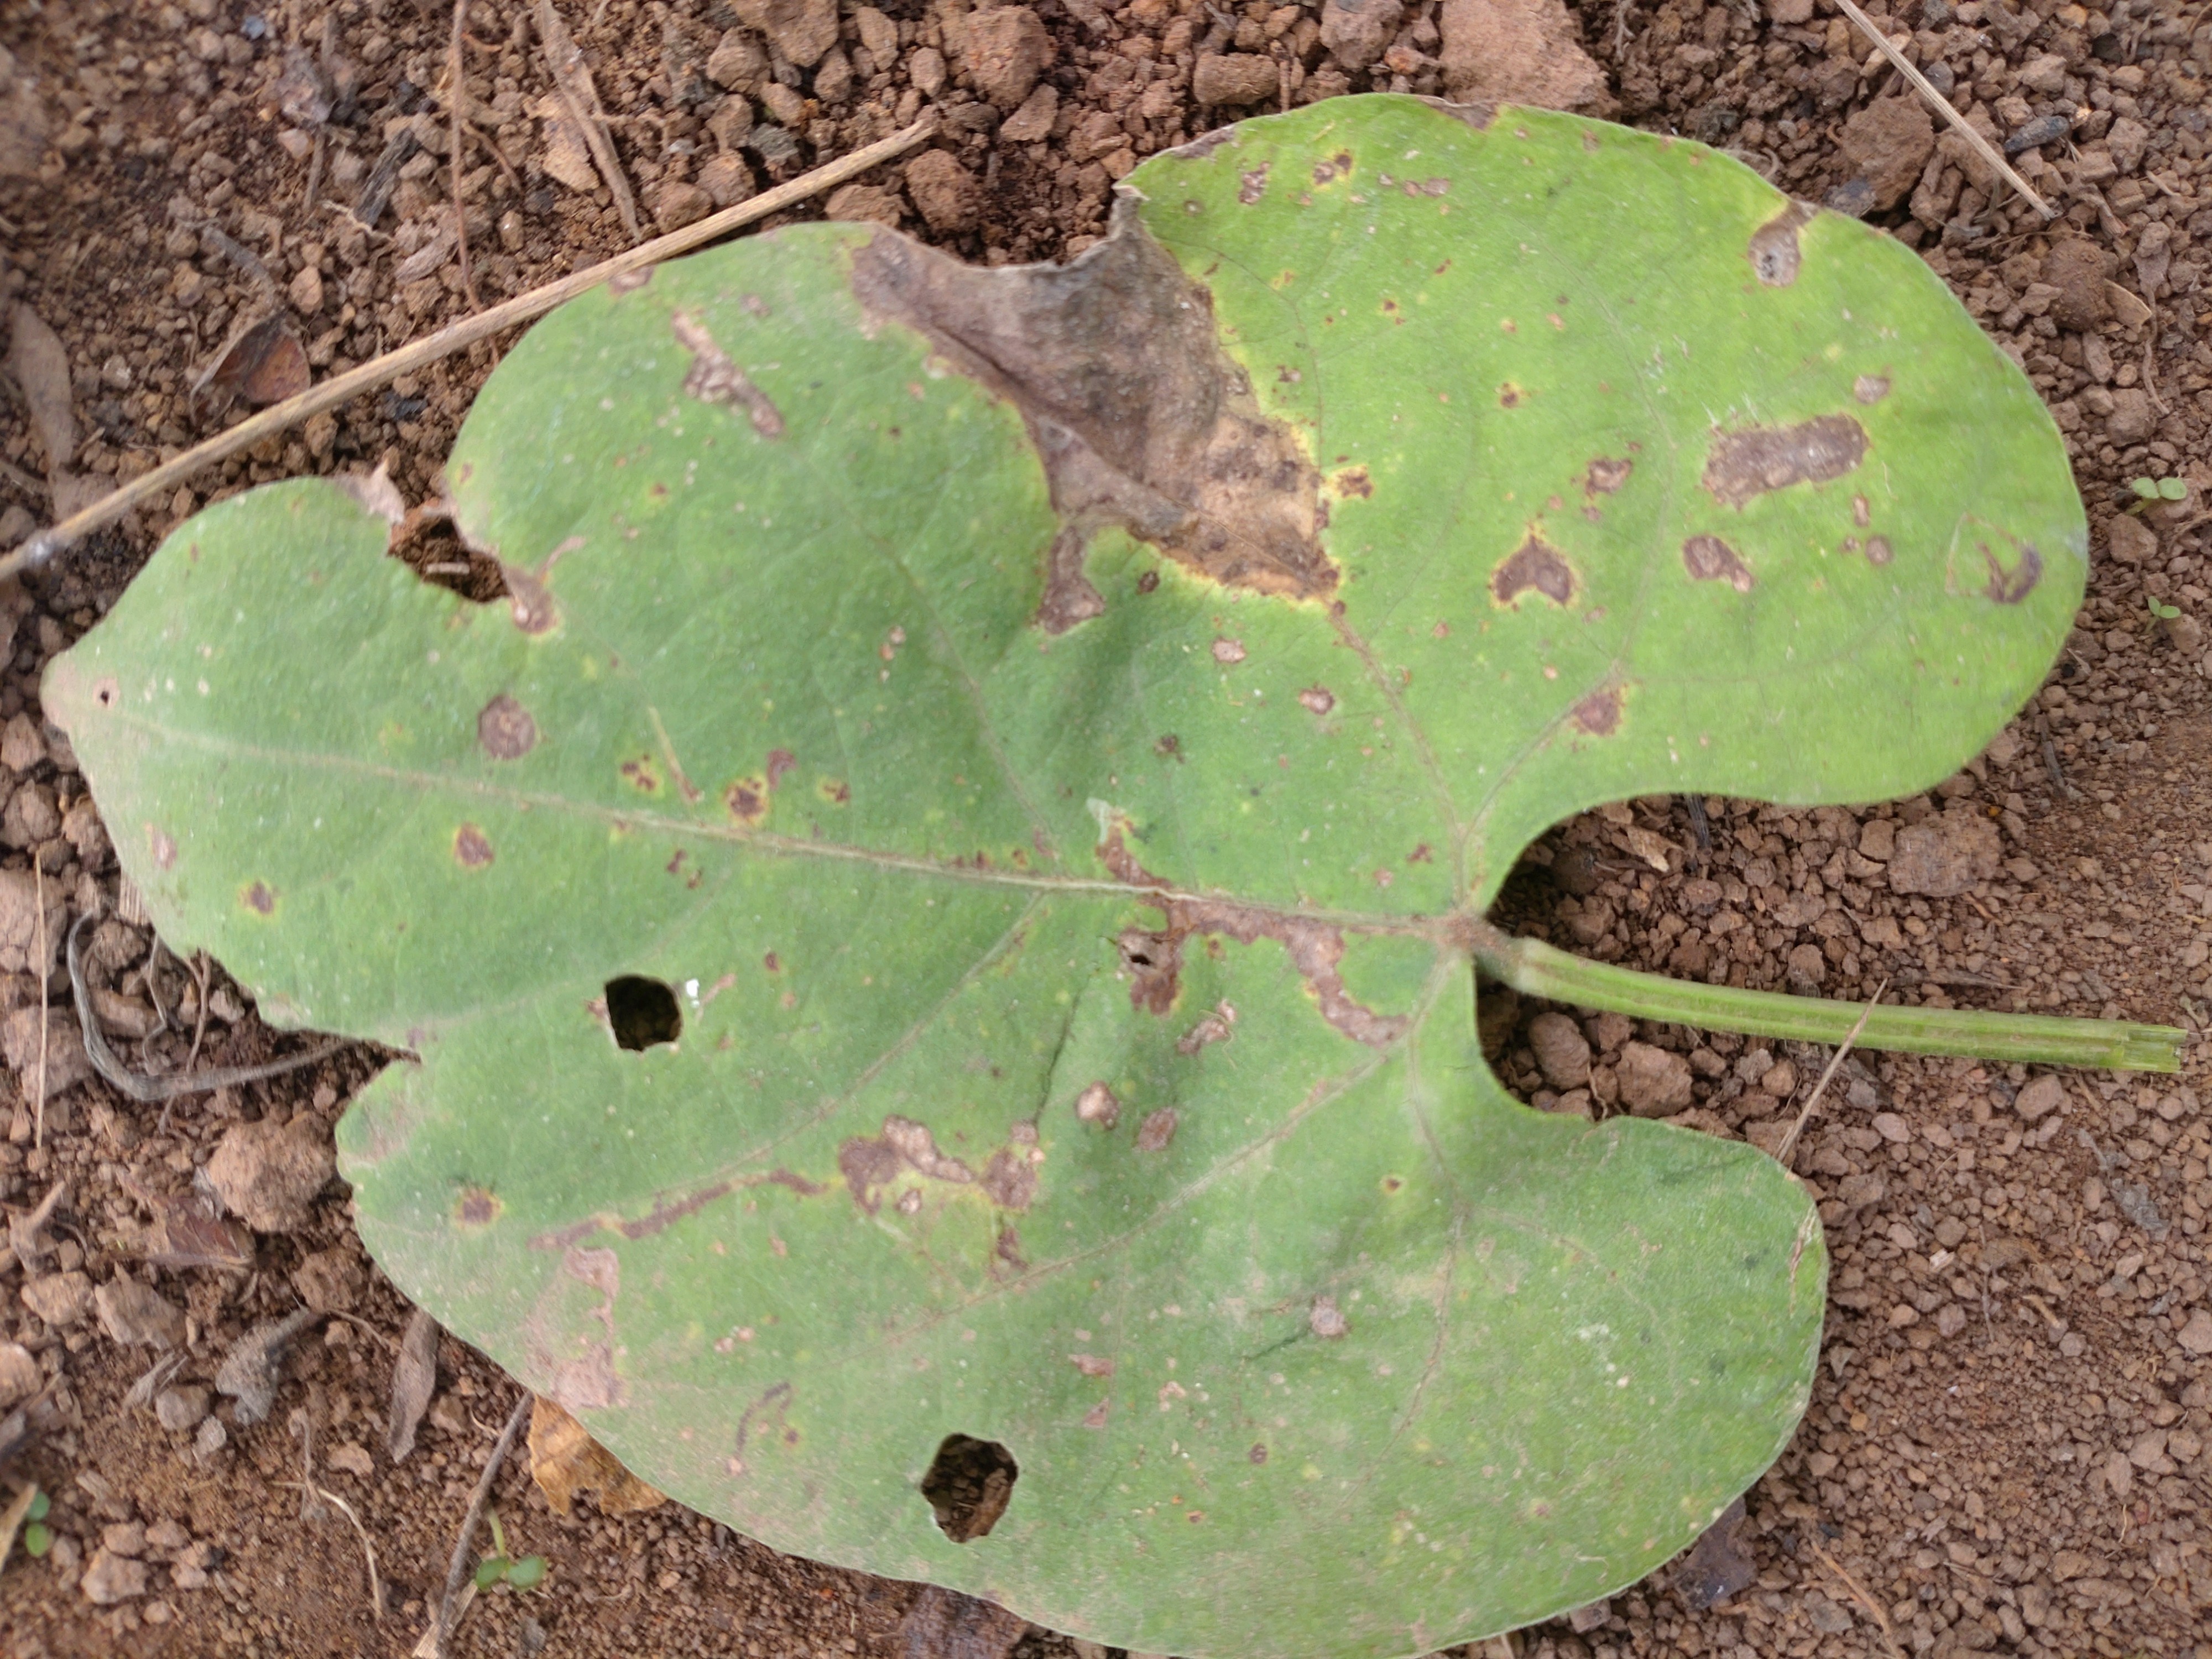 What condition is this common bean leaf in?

rust
